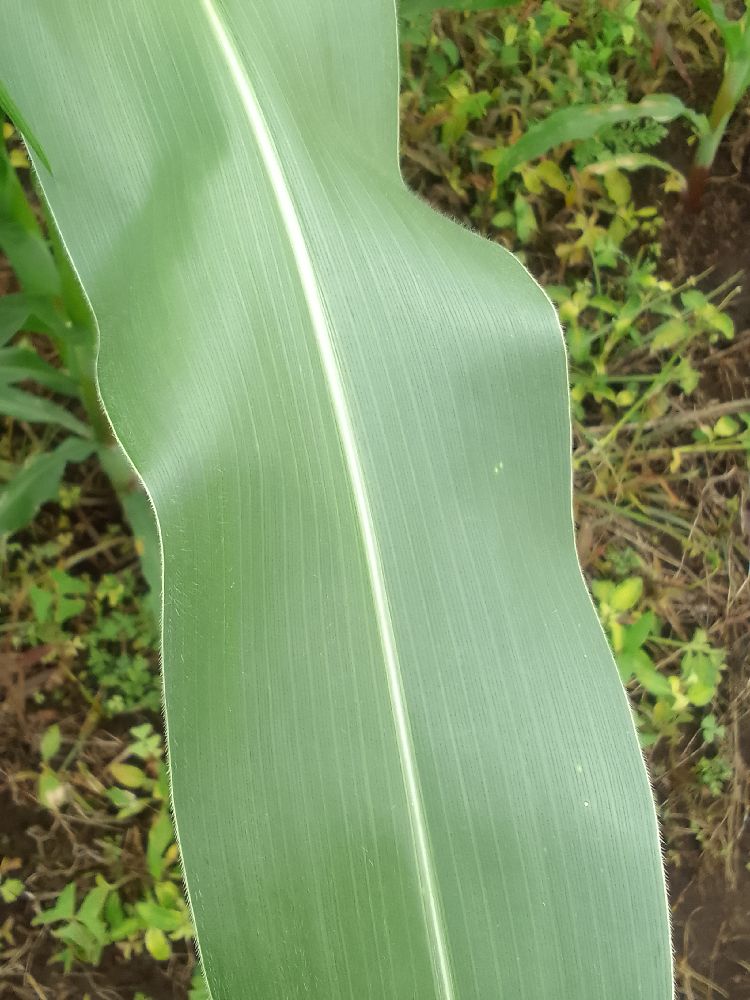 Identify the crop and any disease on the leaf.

maize, healthy
